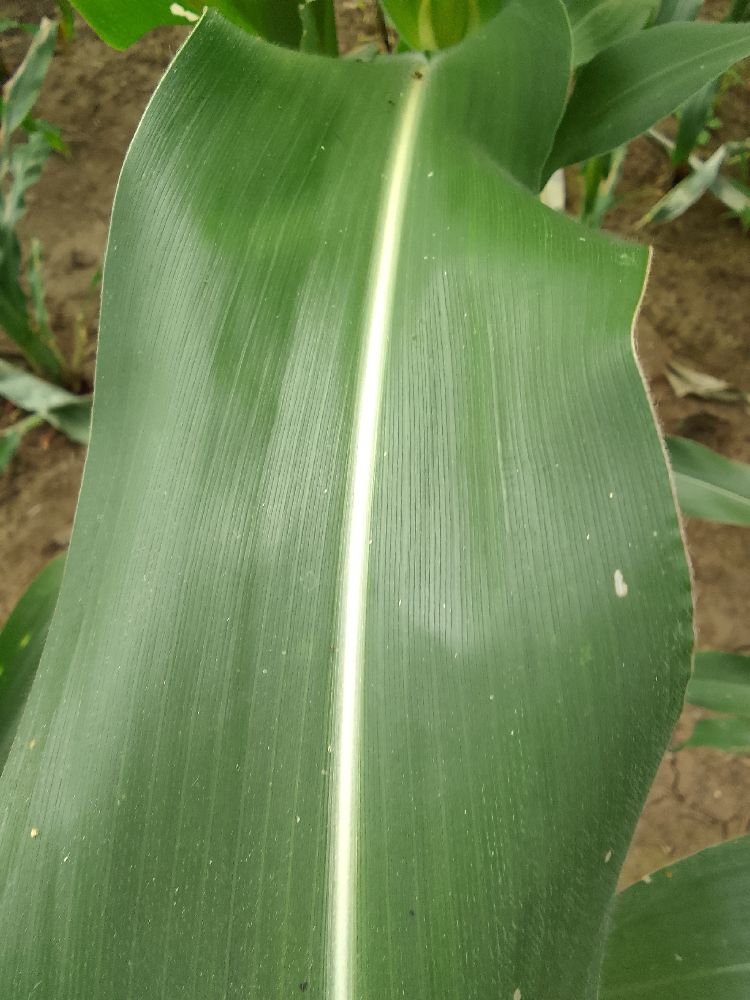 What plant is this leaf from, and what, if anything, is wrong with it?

maize, healthy
